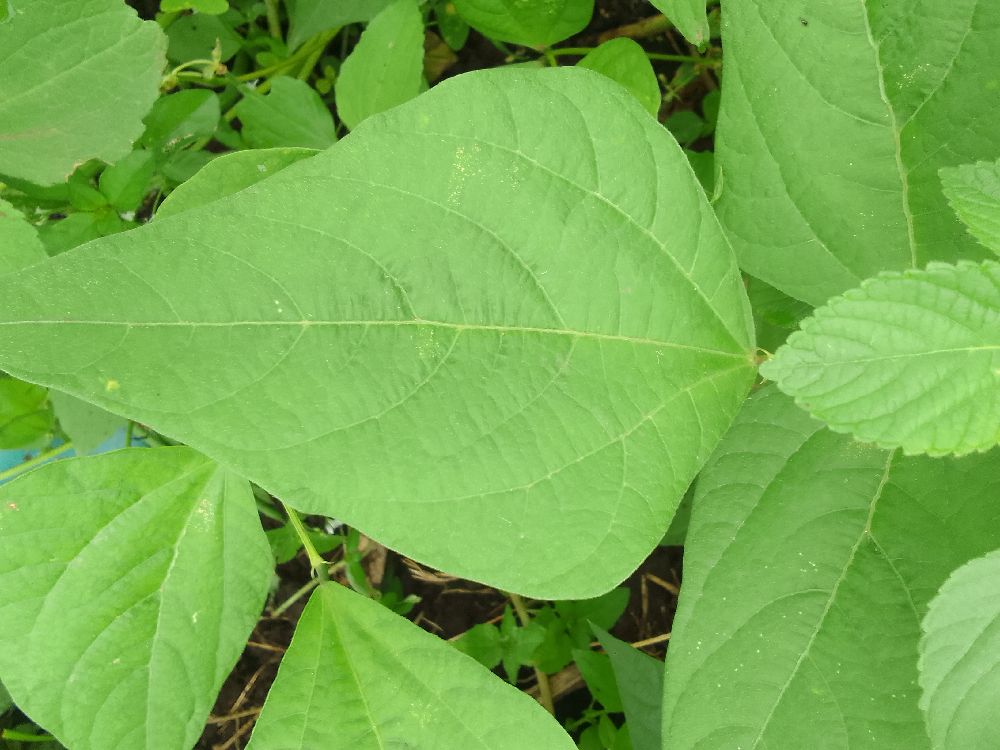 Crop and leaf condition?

common bean, healthy
